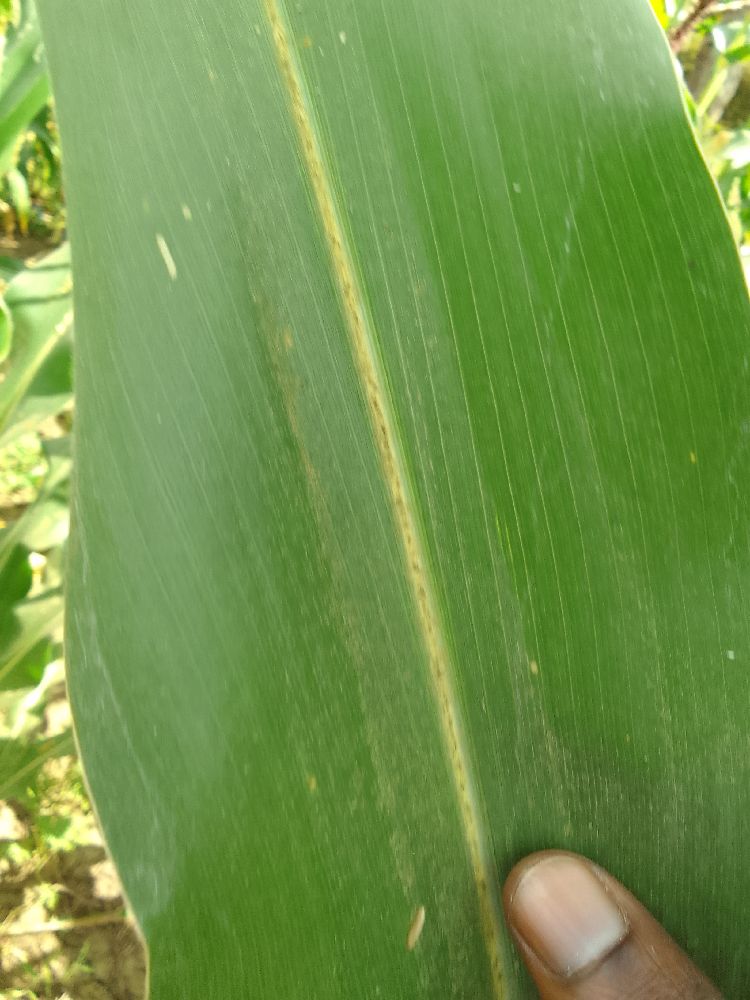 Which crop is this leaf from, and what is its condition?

maize, healthy
